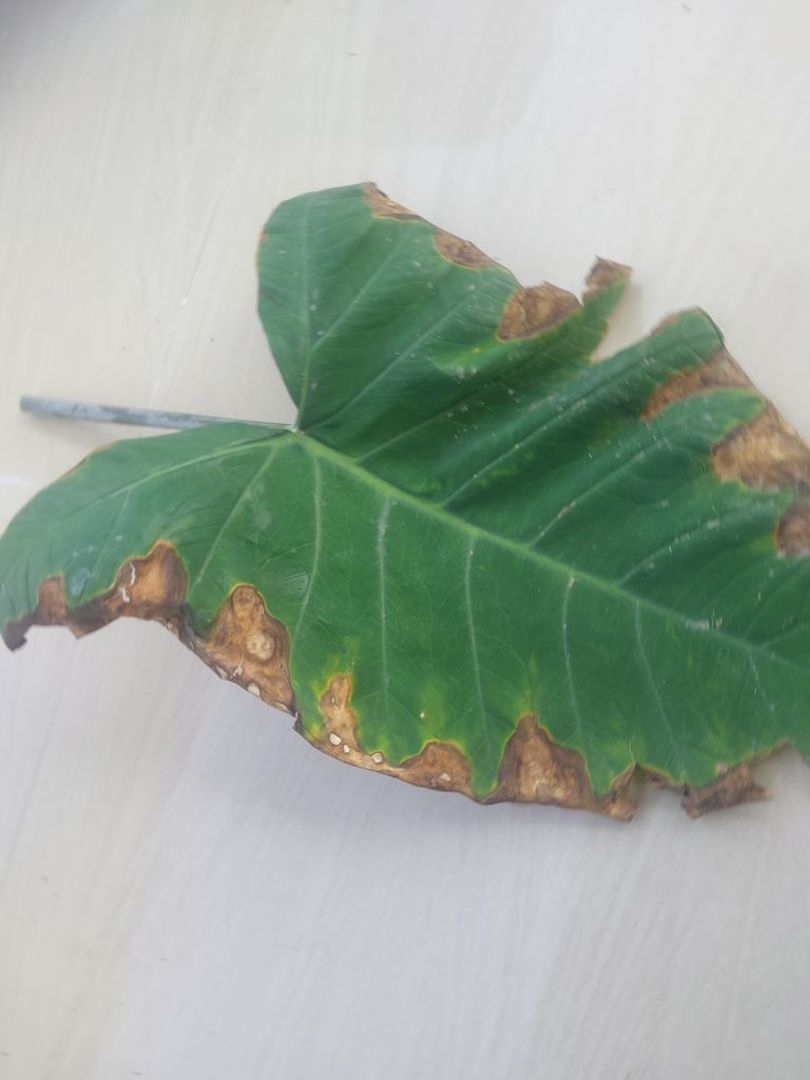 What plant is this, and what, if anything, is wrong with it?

taro, leaf blight
